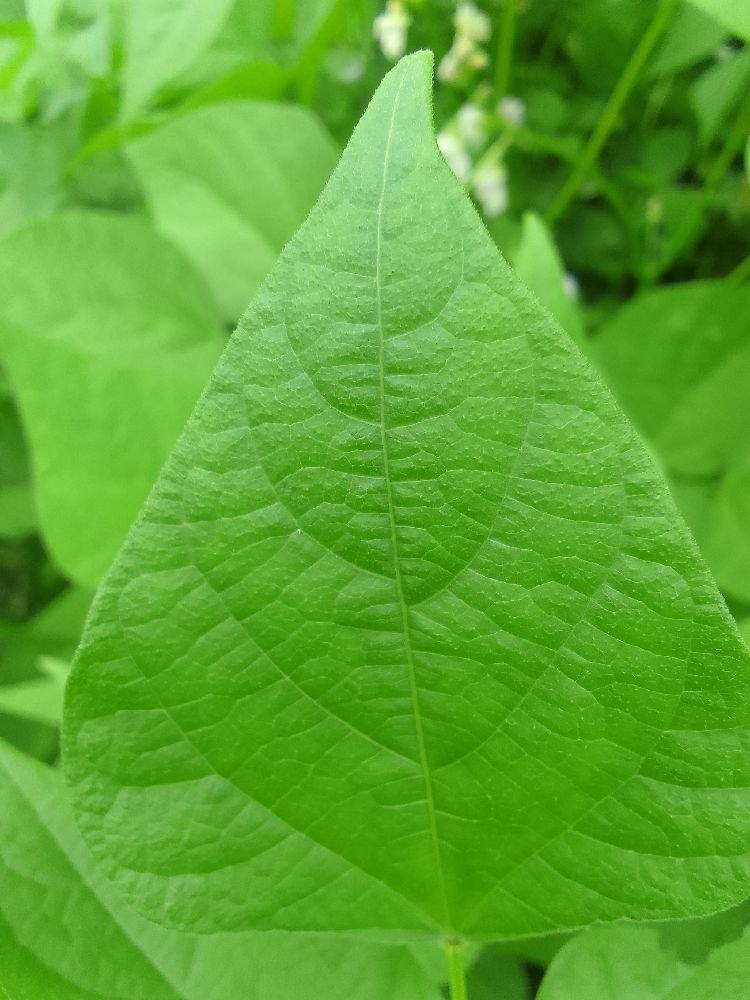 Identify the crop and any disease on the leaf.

common bean, healthy
